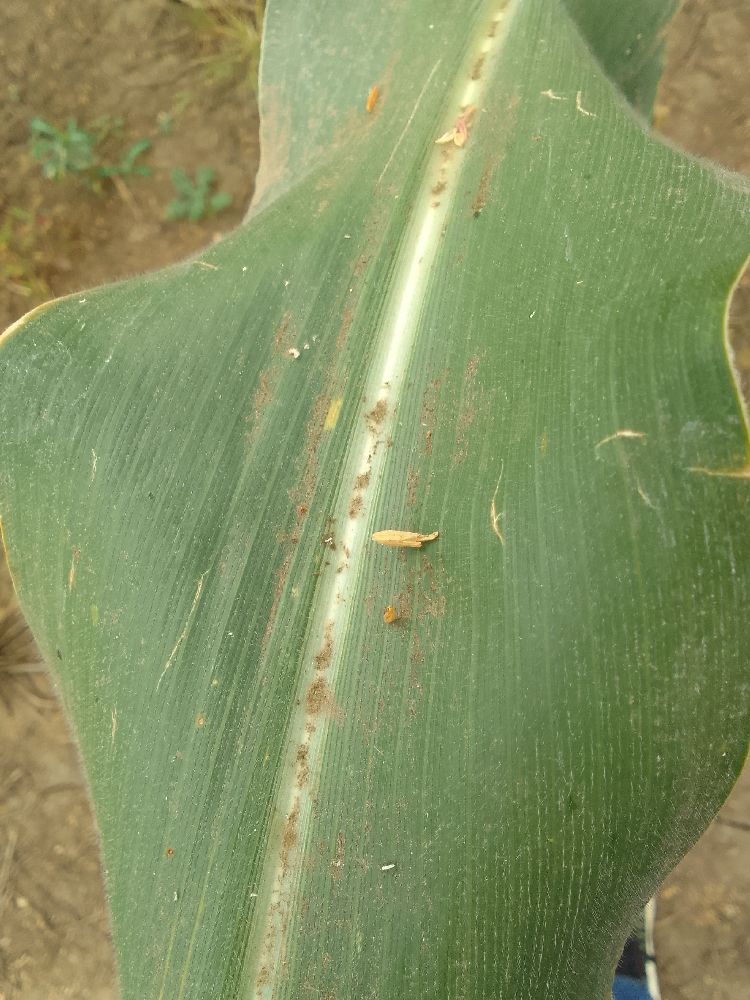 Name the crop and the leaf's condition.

maize, healthy
